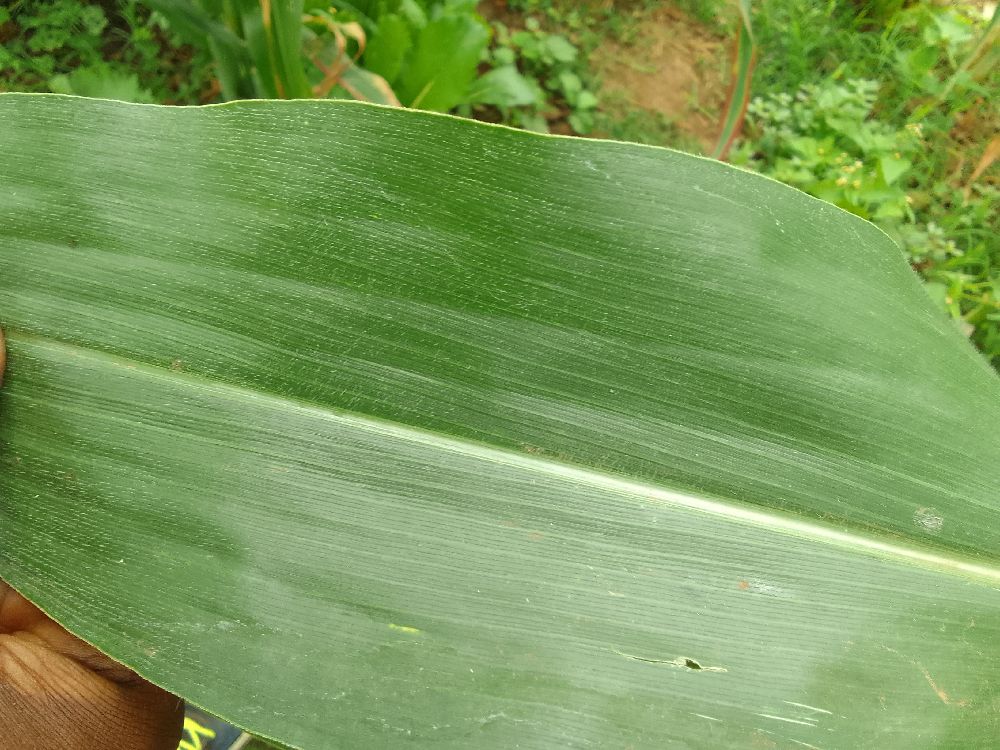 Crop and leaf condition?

maize, healthy
